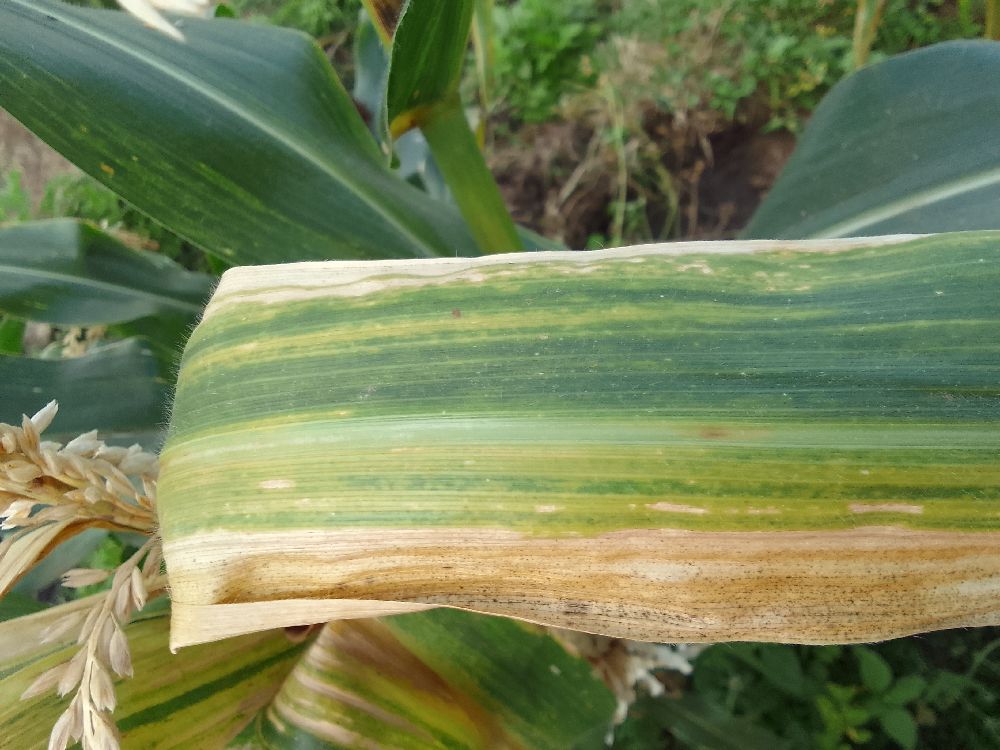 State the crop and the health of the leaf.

maize, maize lethal necrosis
